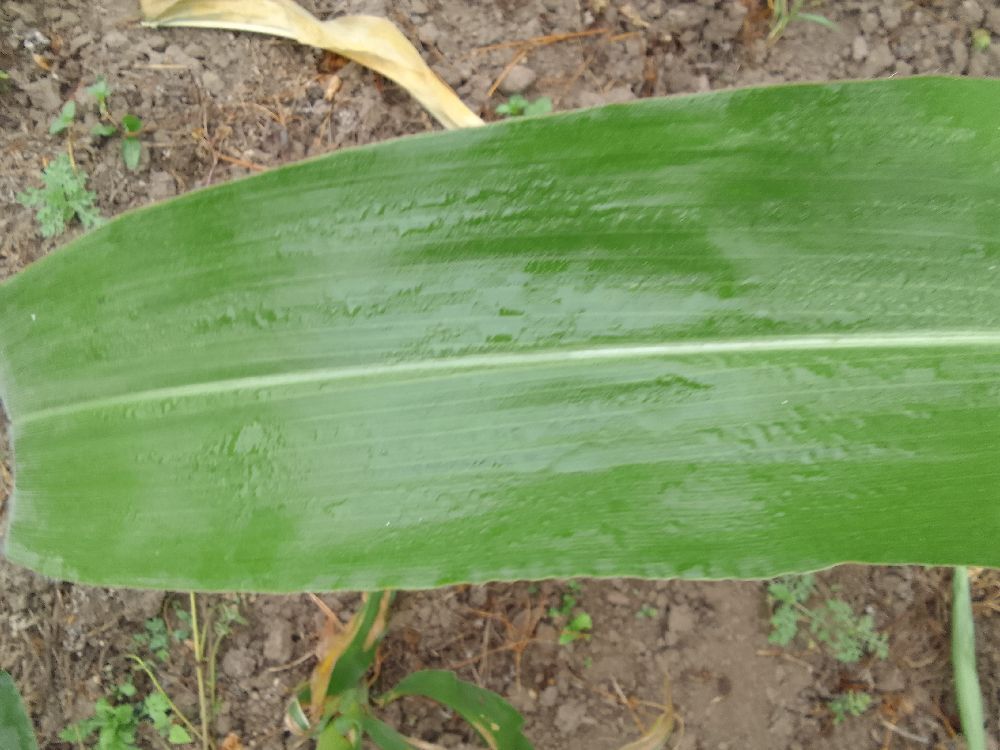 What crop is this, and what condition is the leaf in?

maize, healthy
